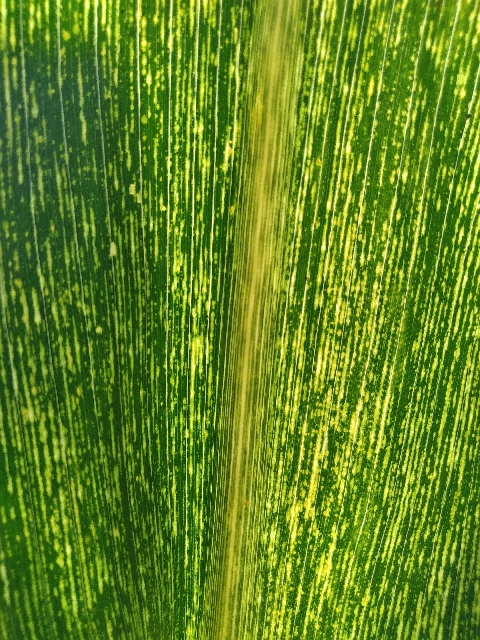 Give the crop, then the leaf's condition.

maize, maize streak virus
